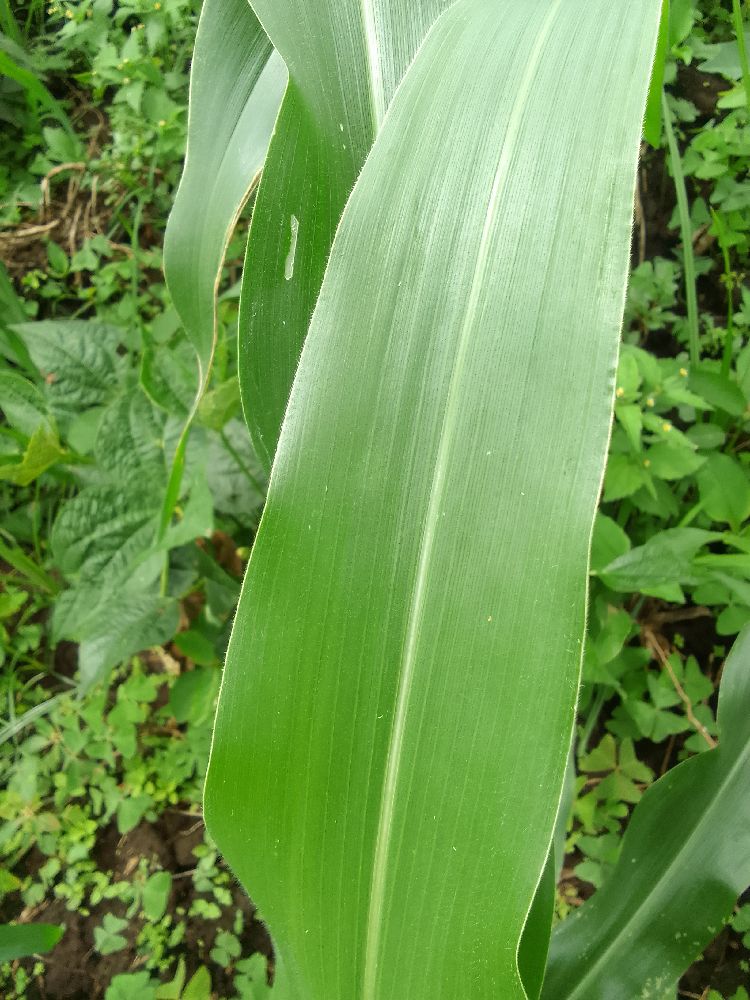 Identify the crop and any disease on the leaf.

maize, healthy
